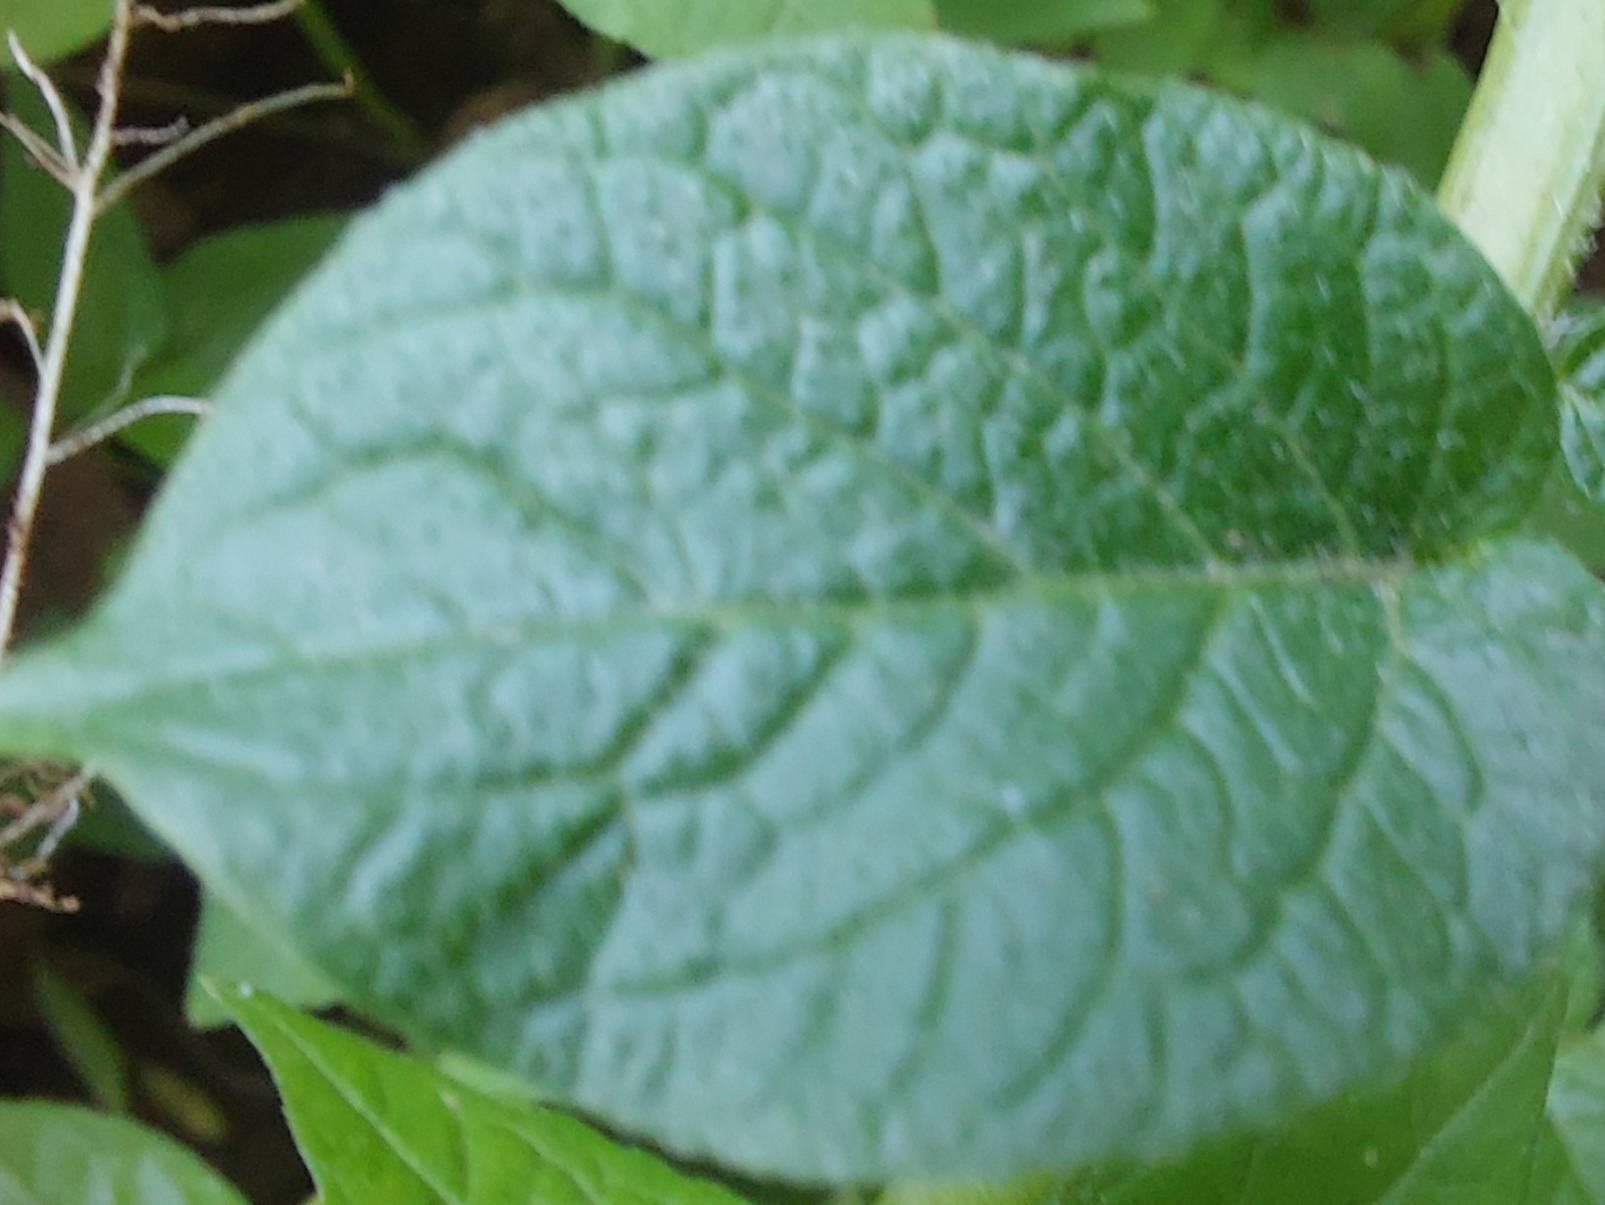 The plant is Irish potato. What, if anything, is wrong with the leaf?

healthy
